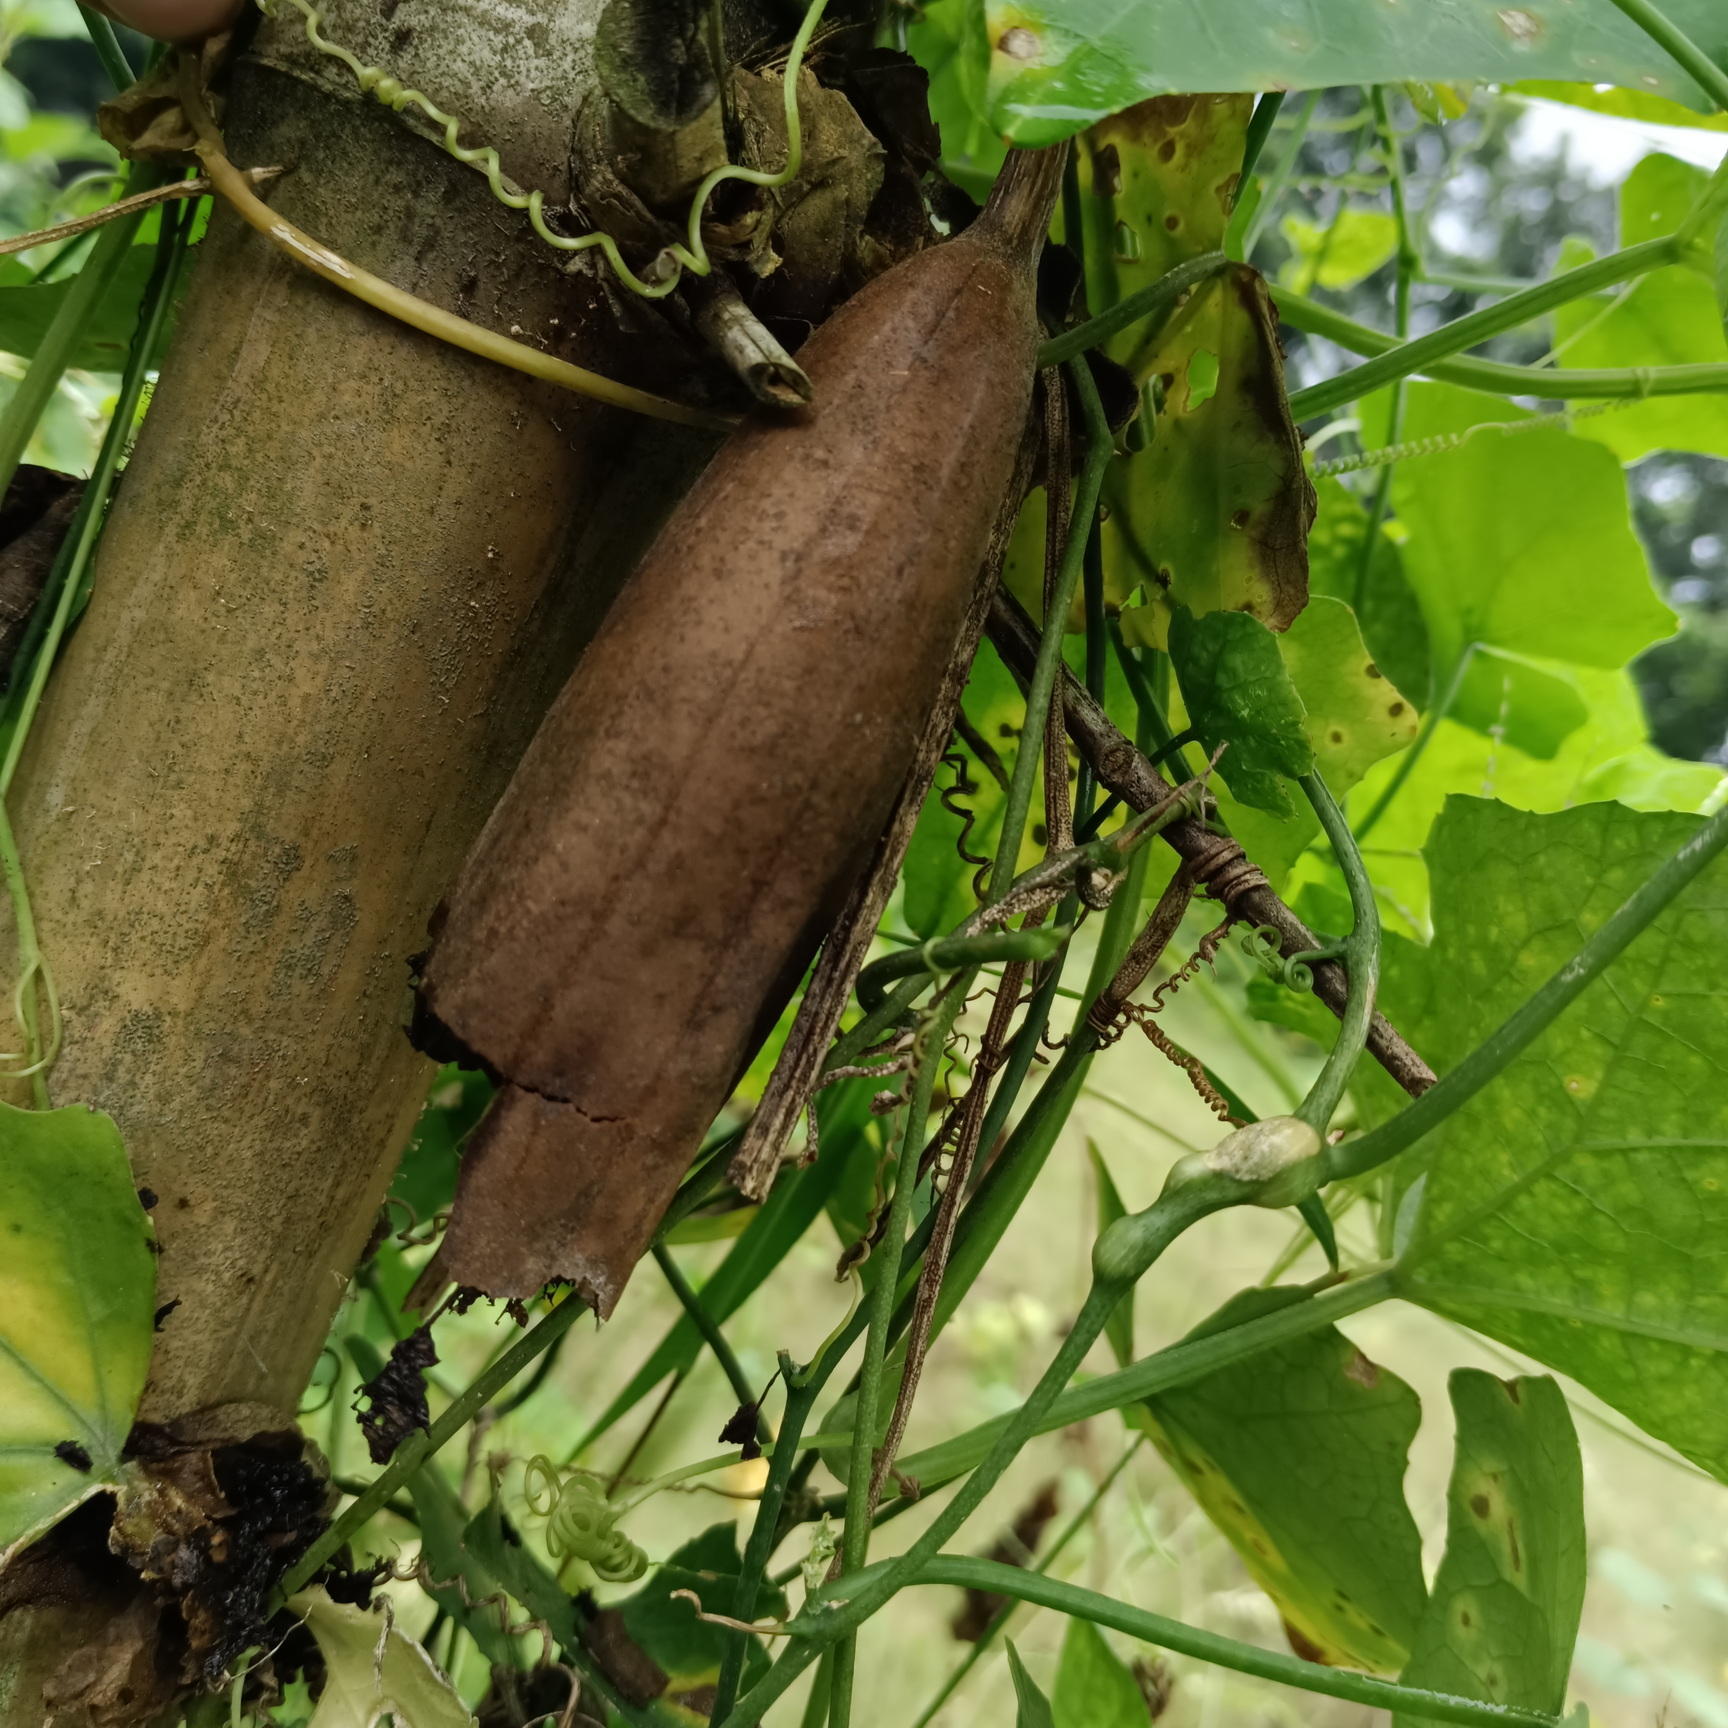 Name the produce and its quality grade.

luffa, faulty
